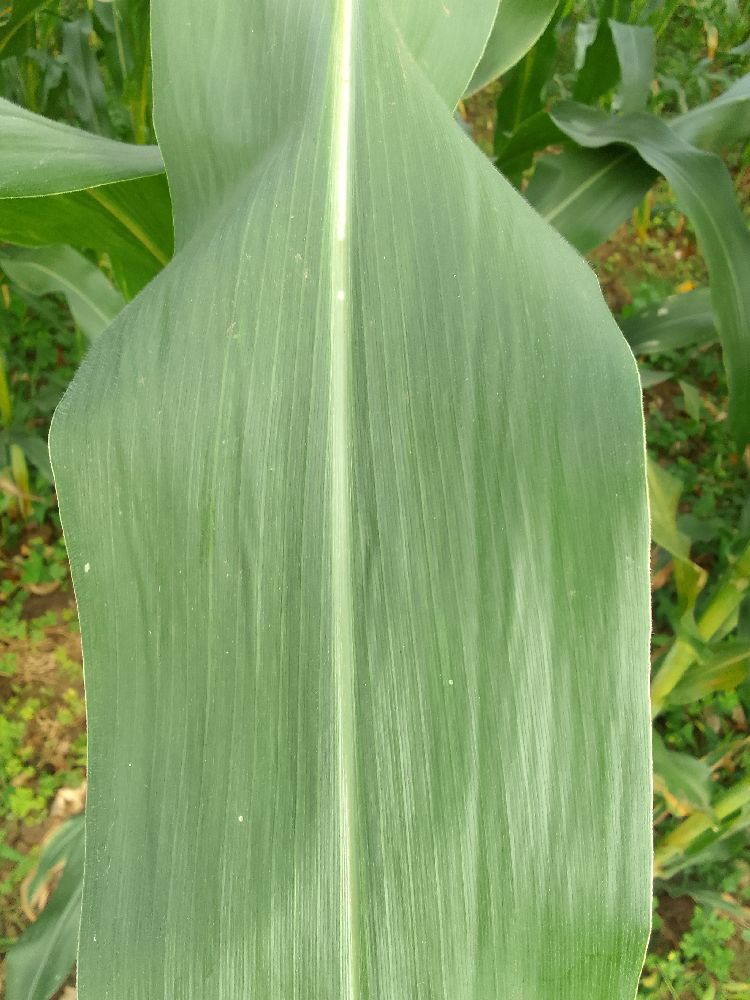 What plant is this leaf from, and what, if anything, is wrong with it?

maize, healthy
